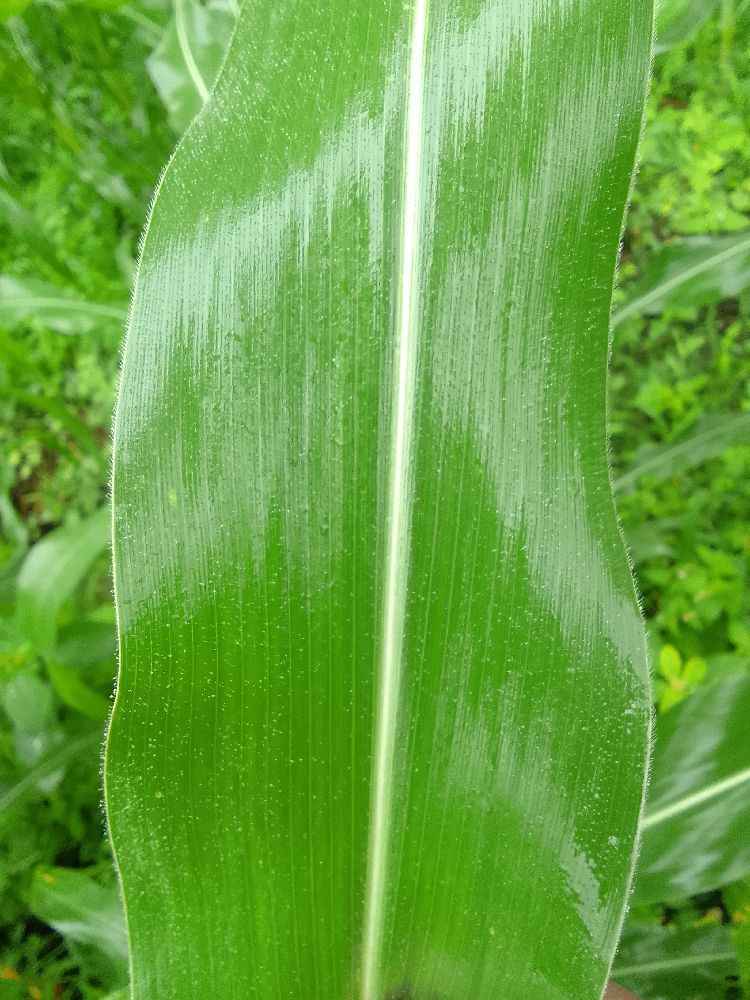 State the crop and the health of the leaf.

maize, healthy
